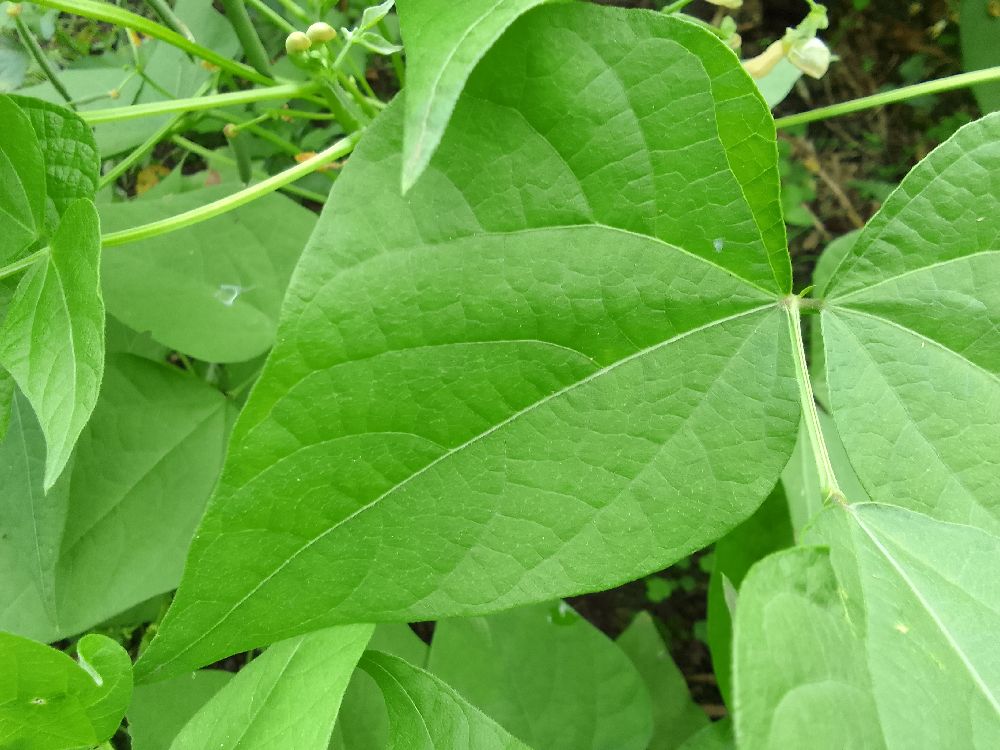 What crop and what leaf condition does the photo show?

common bean, healthy
